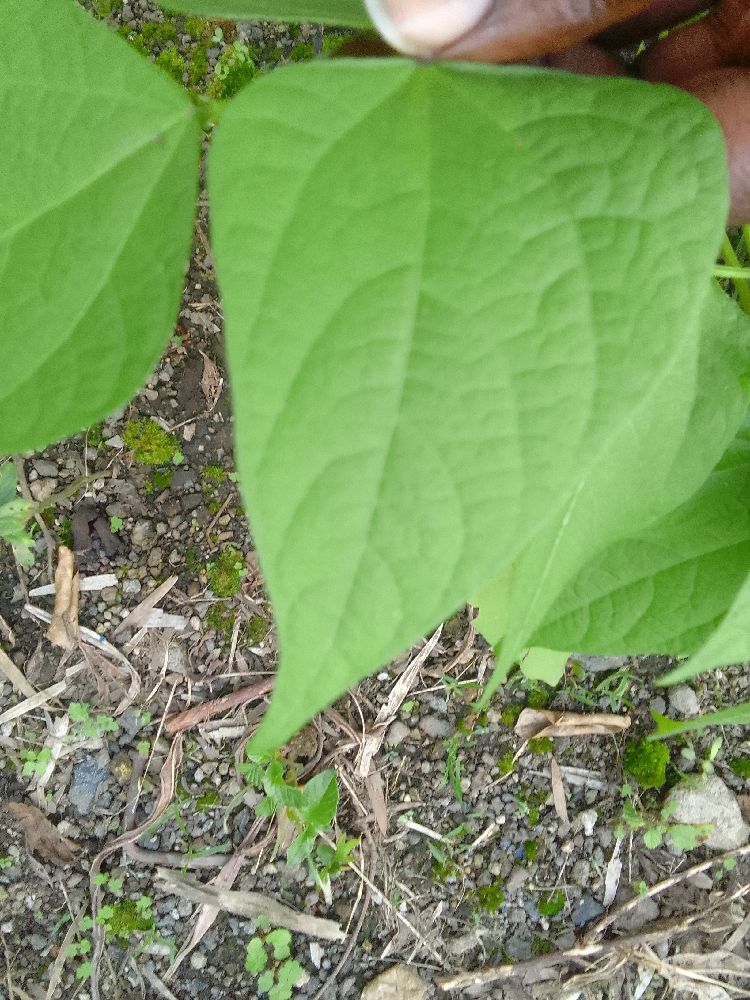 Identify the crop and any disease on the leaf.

common bean, healthy
